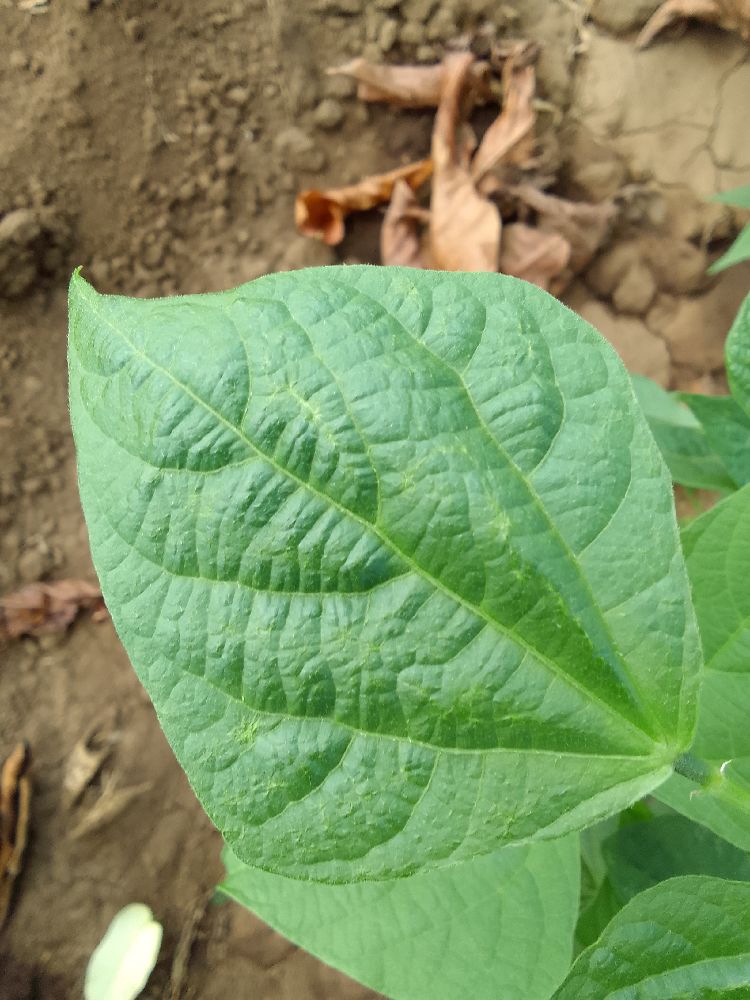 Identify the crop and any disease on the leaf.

common bean, healthy
